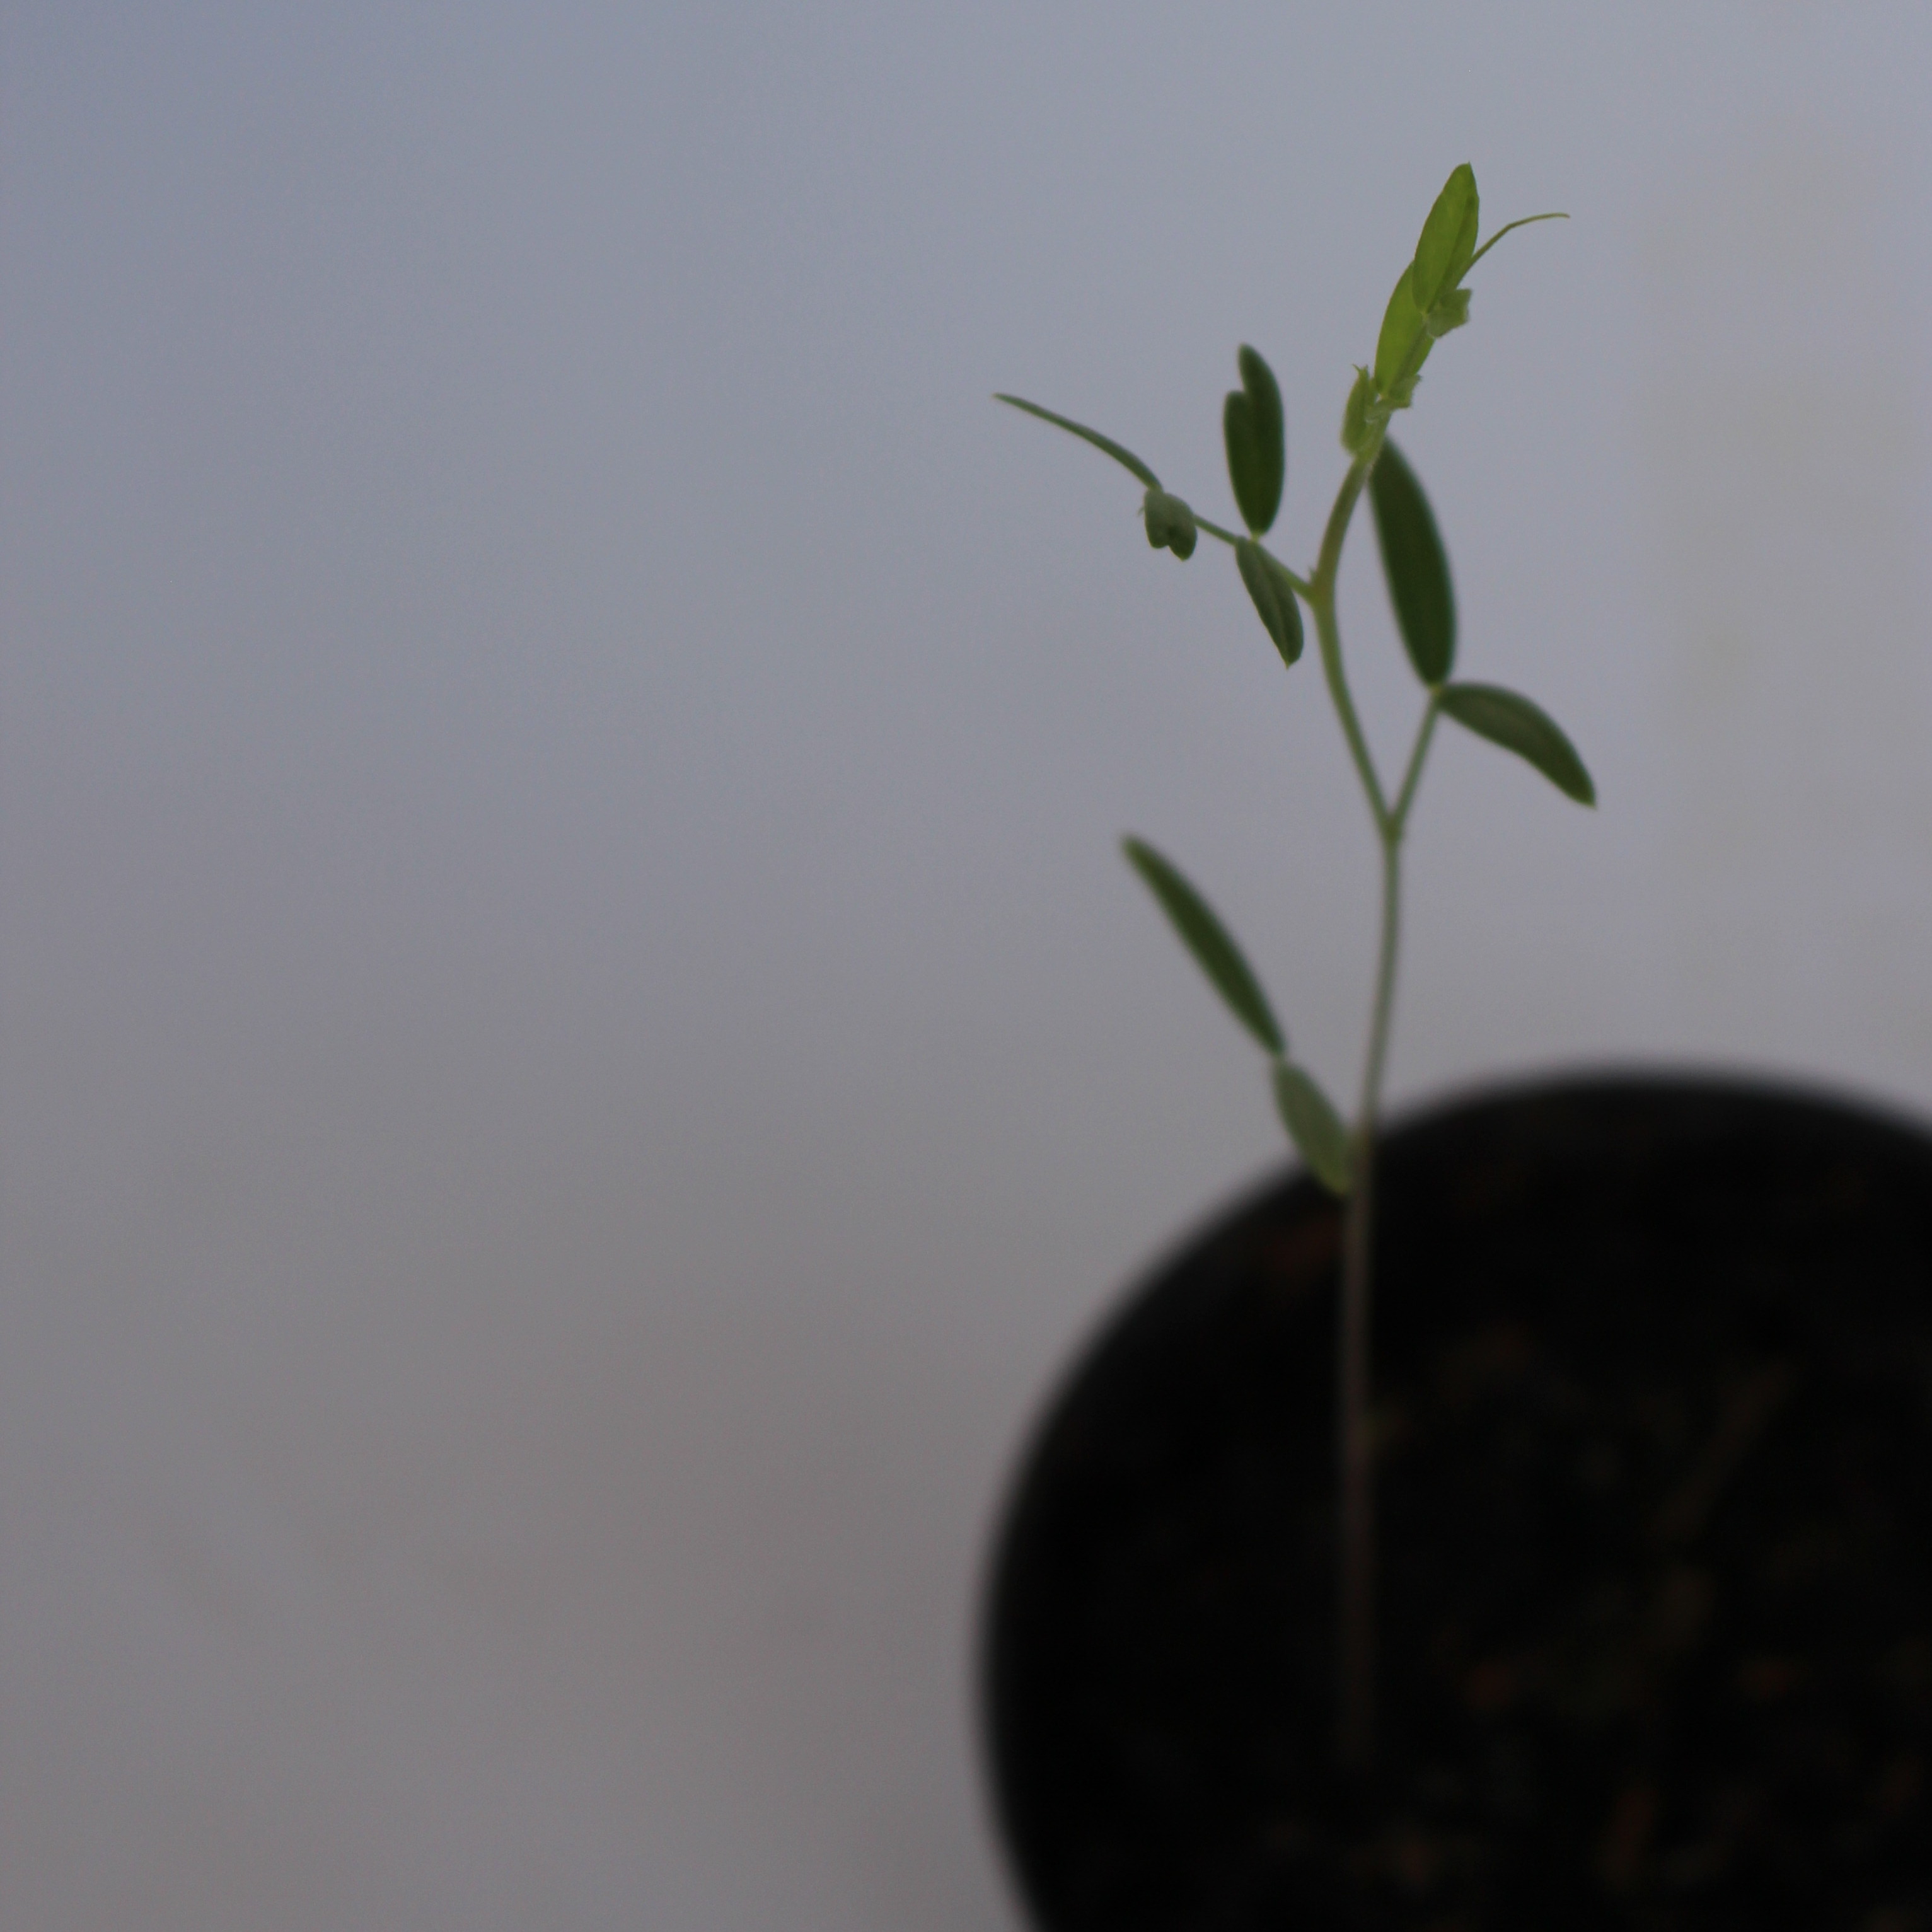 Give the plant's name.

Vicia sativa
